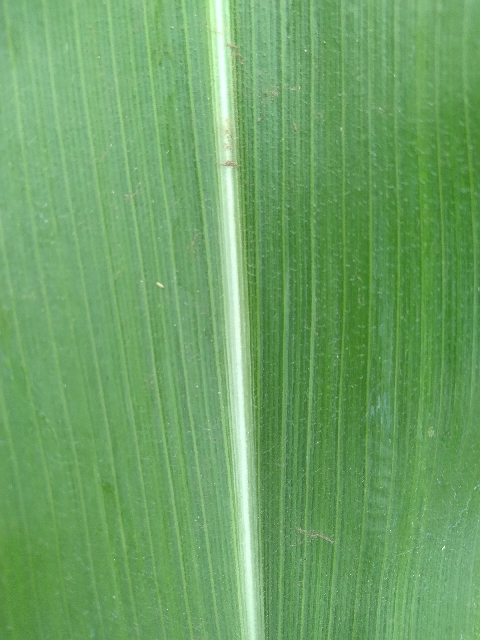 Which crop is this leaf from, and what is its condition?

maize, healthy
